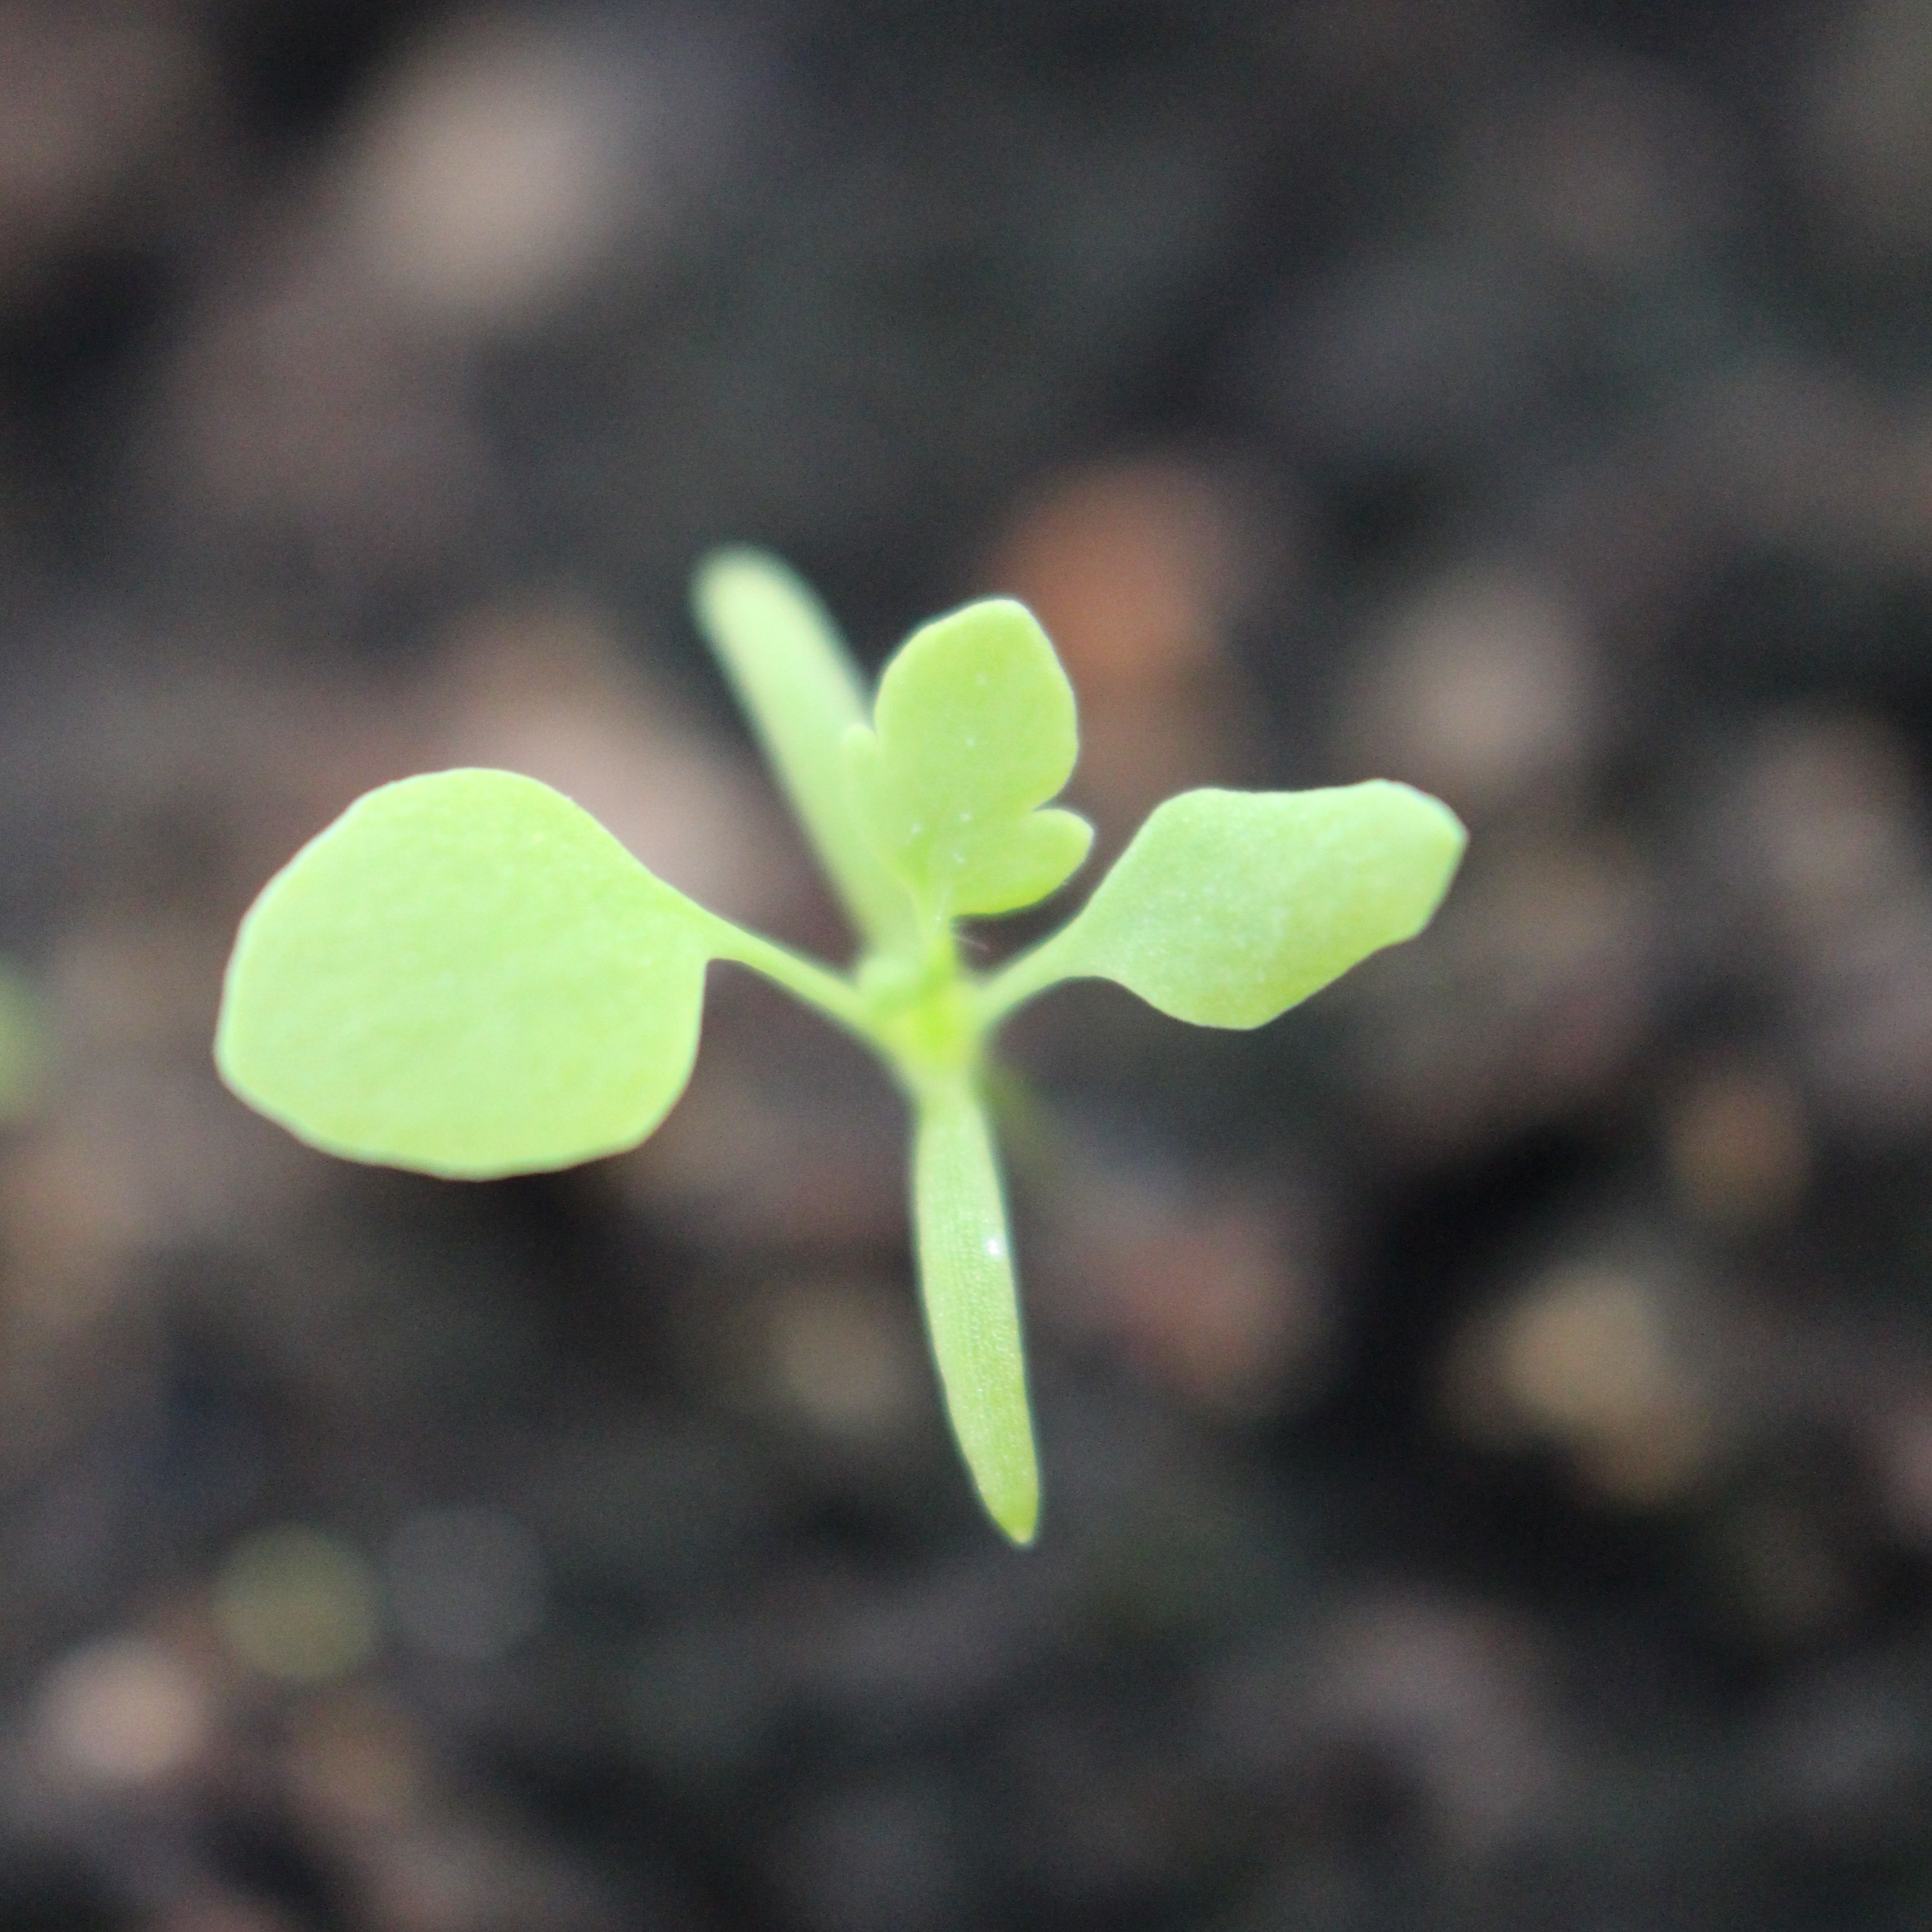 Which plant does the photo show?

Papaver rhoeas
